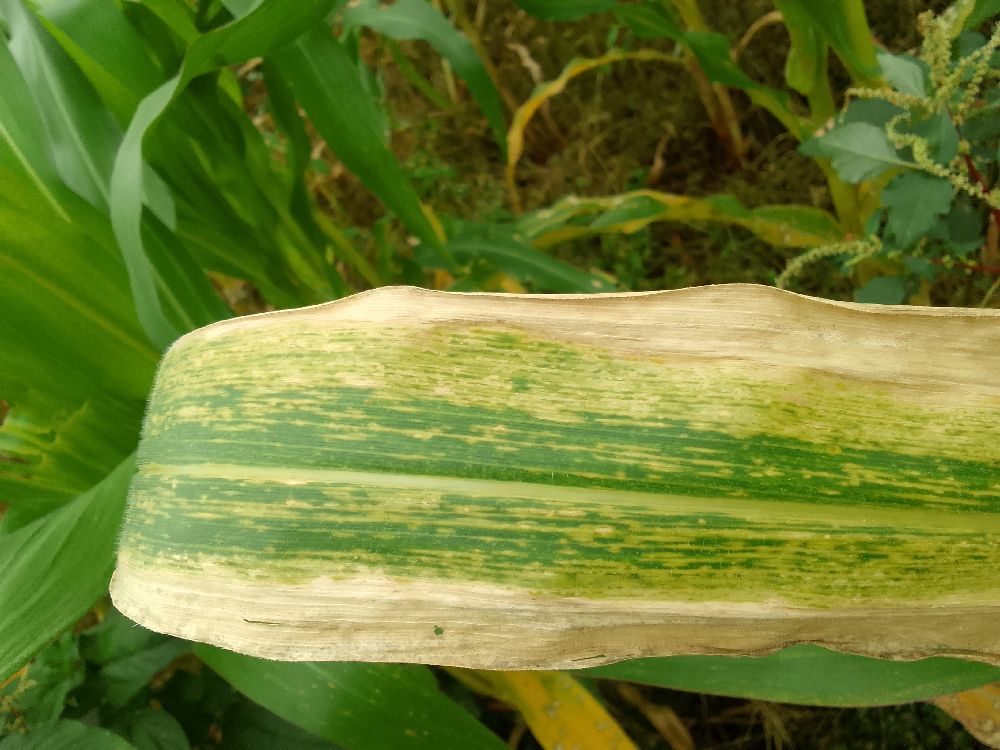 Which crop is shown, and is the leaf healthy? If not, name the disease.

maize, maize lethal necrosis
